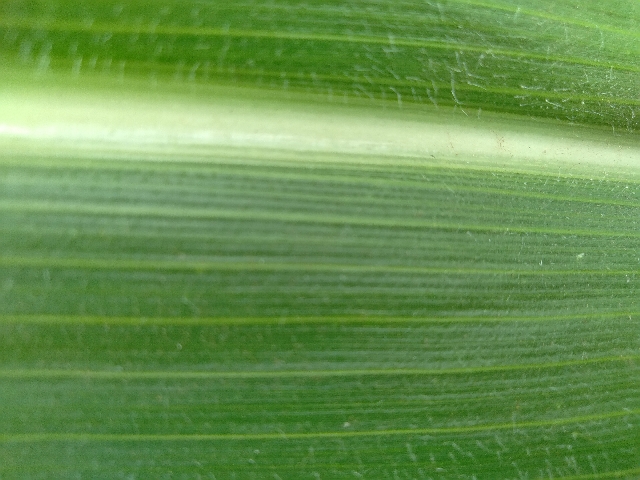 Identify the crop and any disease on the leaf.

maize, healthy
